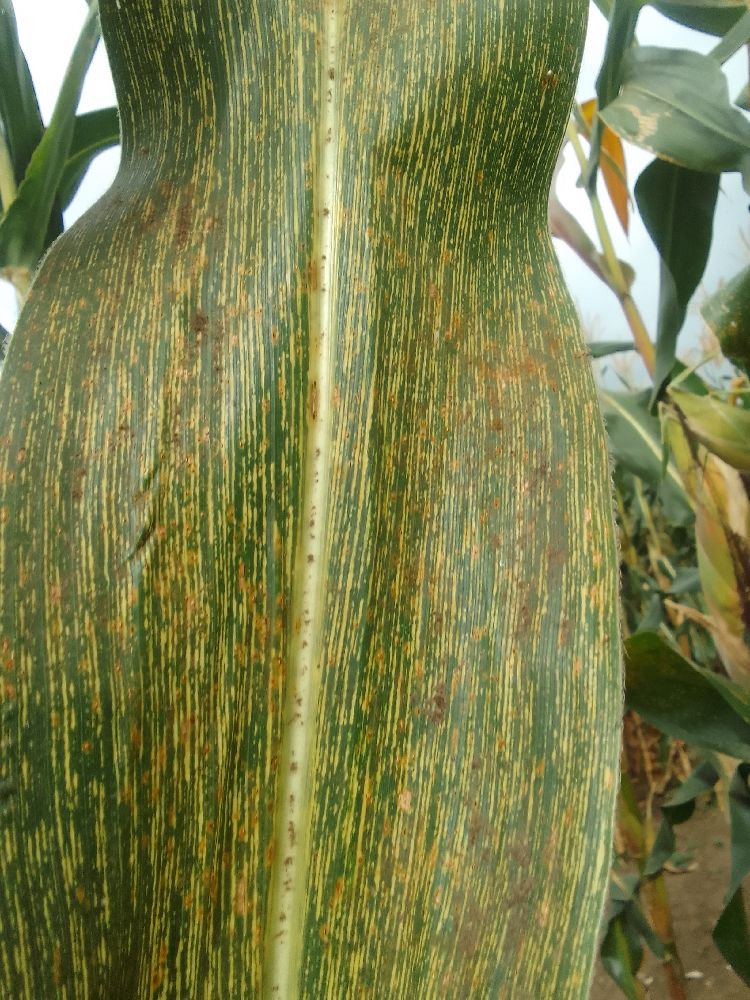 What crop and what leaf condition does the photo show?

maize, maize streak virus
